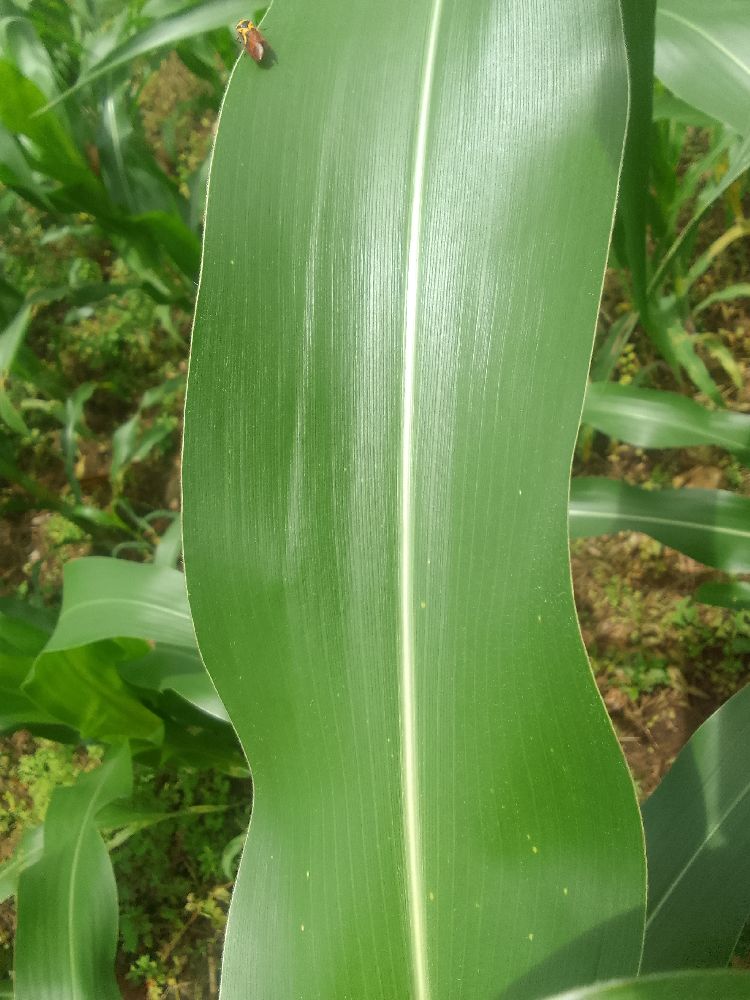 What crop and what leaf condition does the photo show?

maize, healthy
